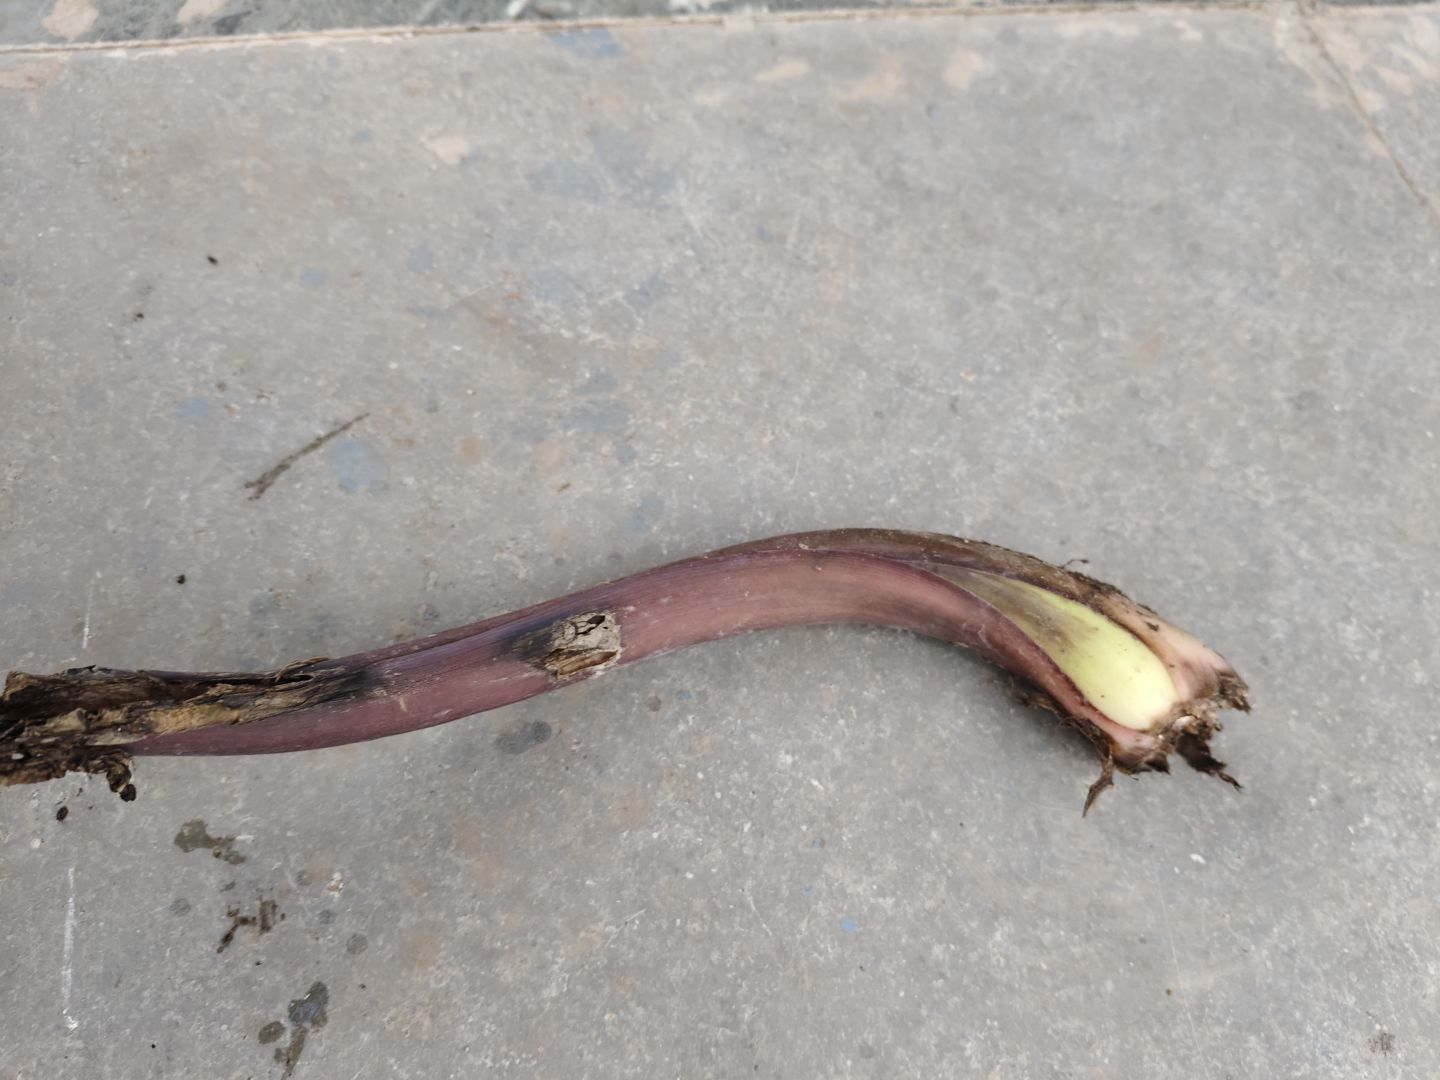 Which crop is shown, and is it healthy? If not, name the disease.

taro, root rot
